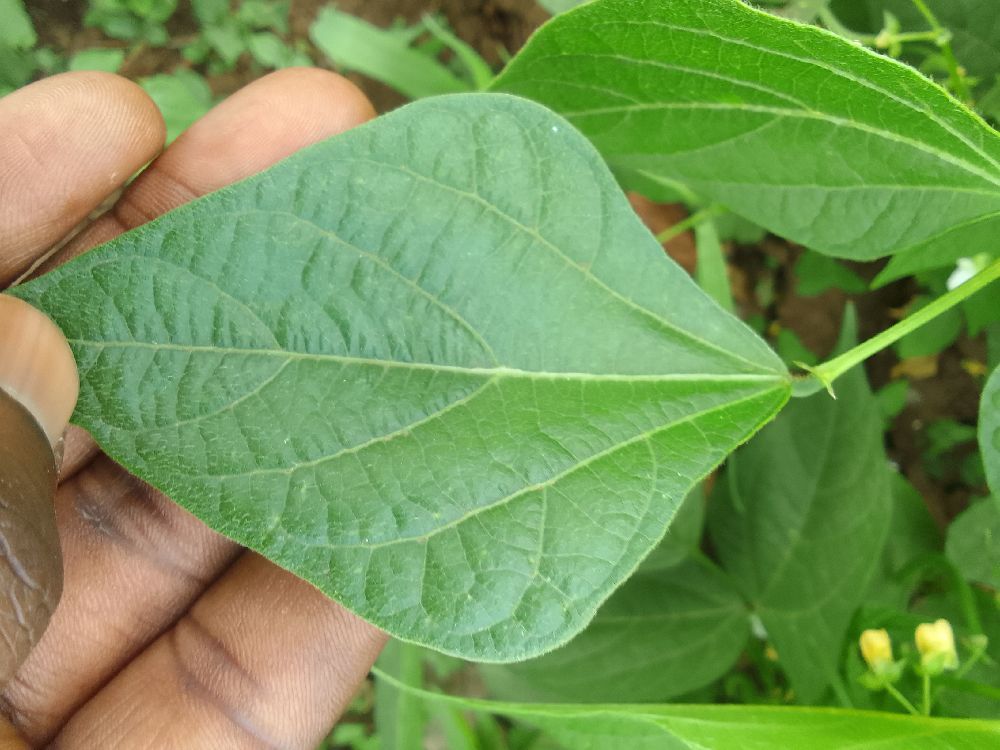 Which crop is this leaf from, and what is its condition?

common bean, healthy
